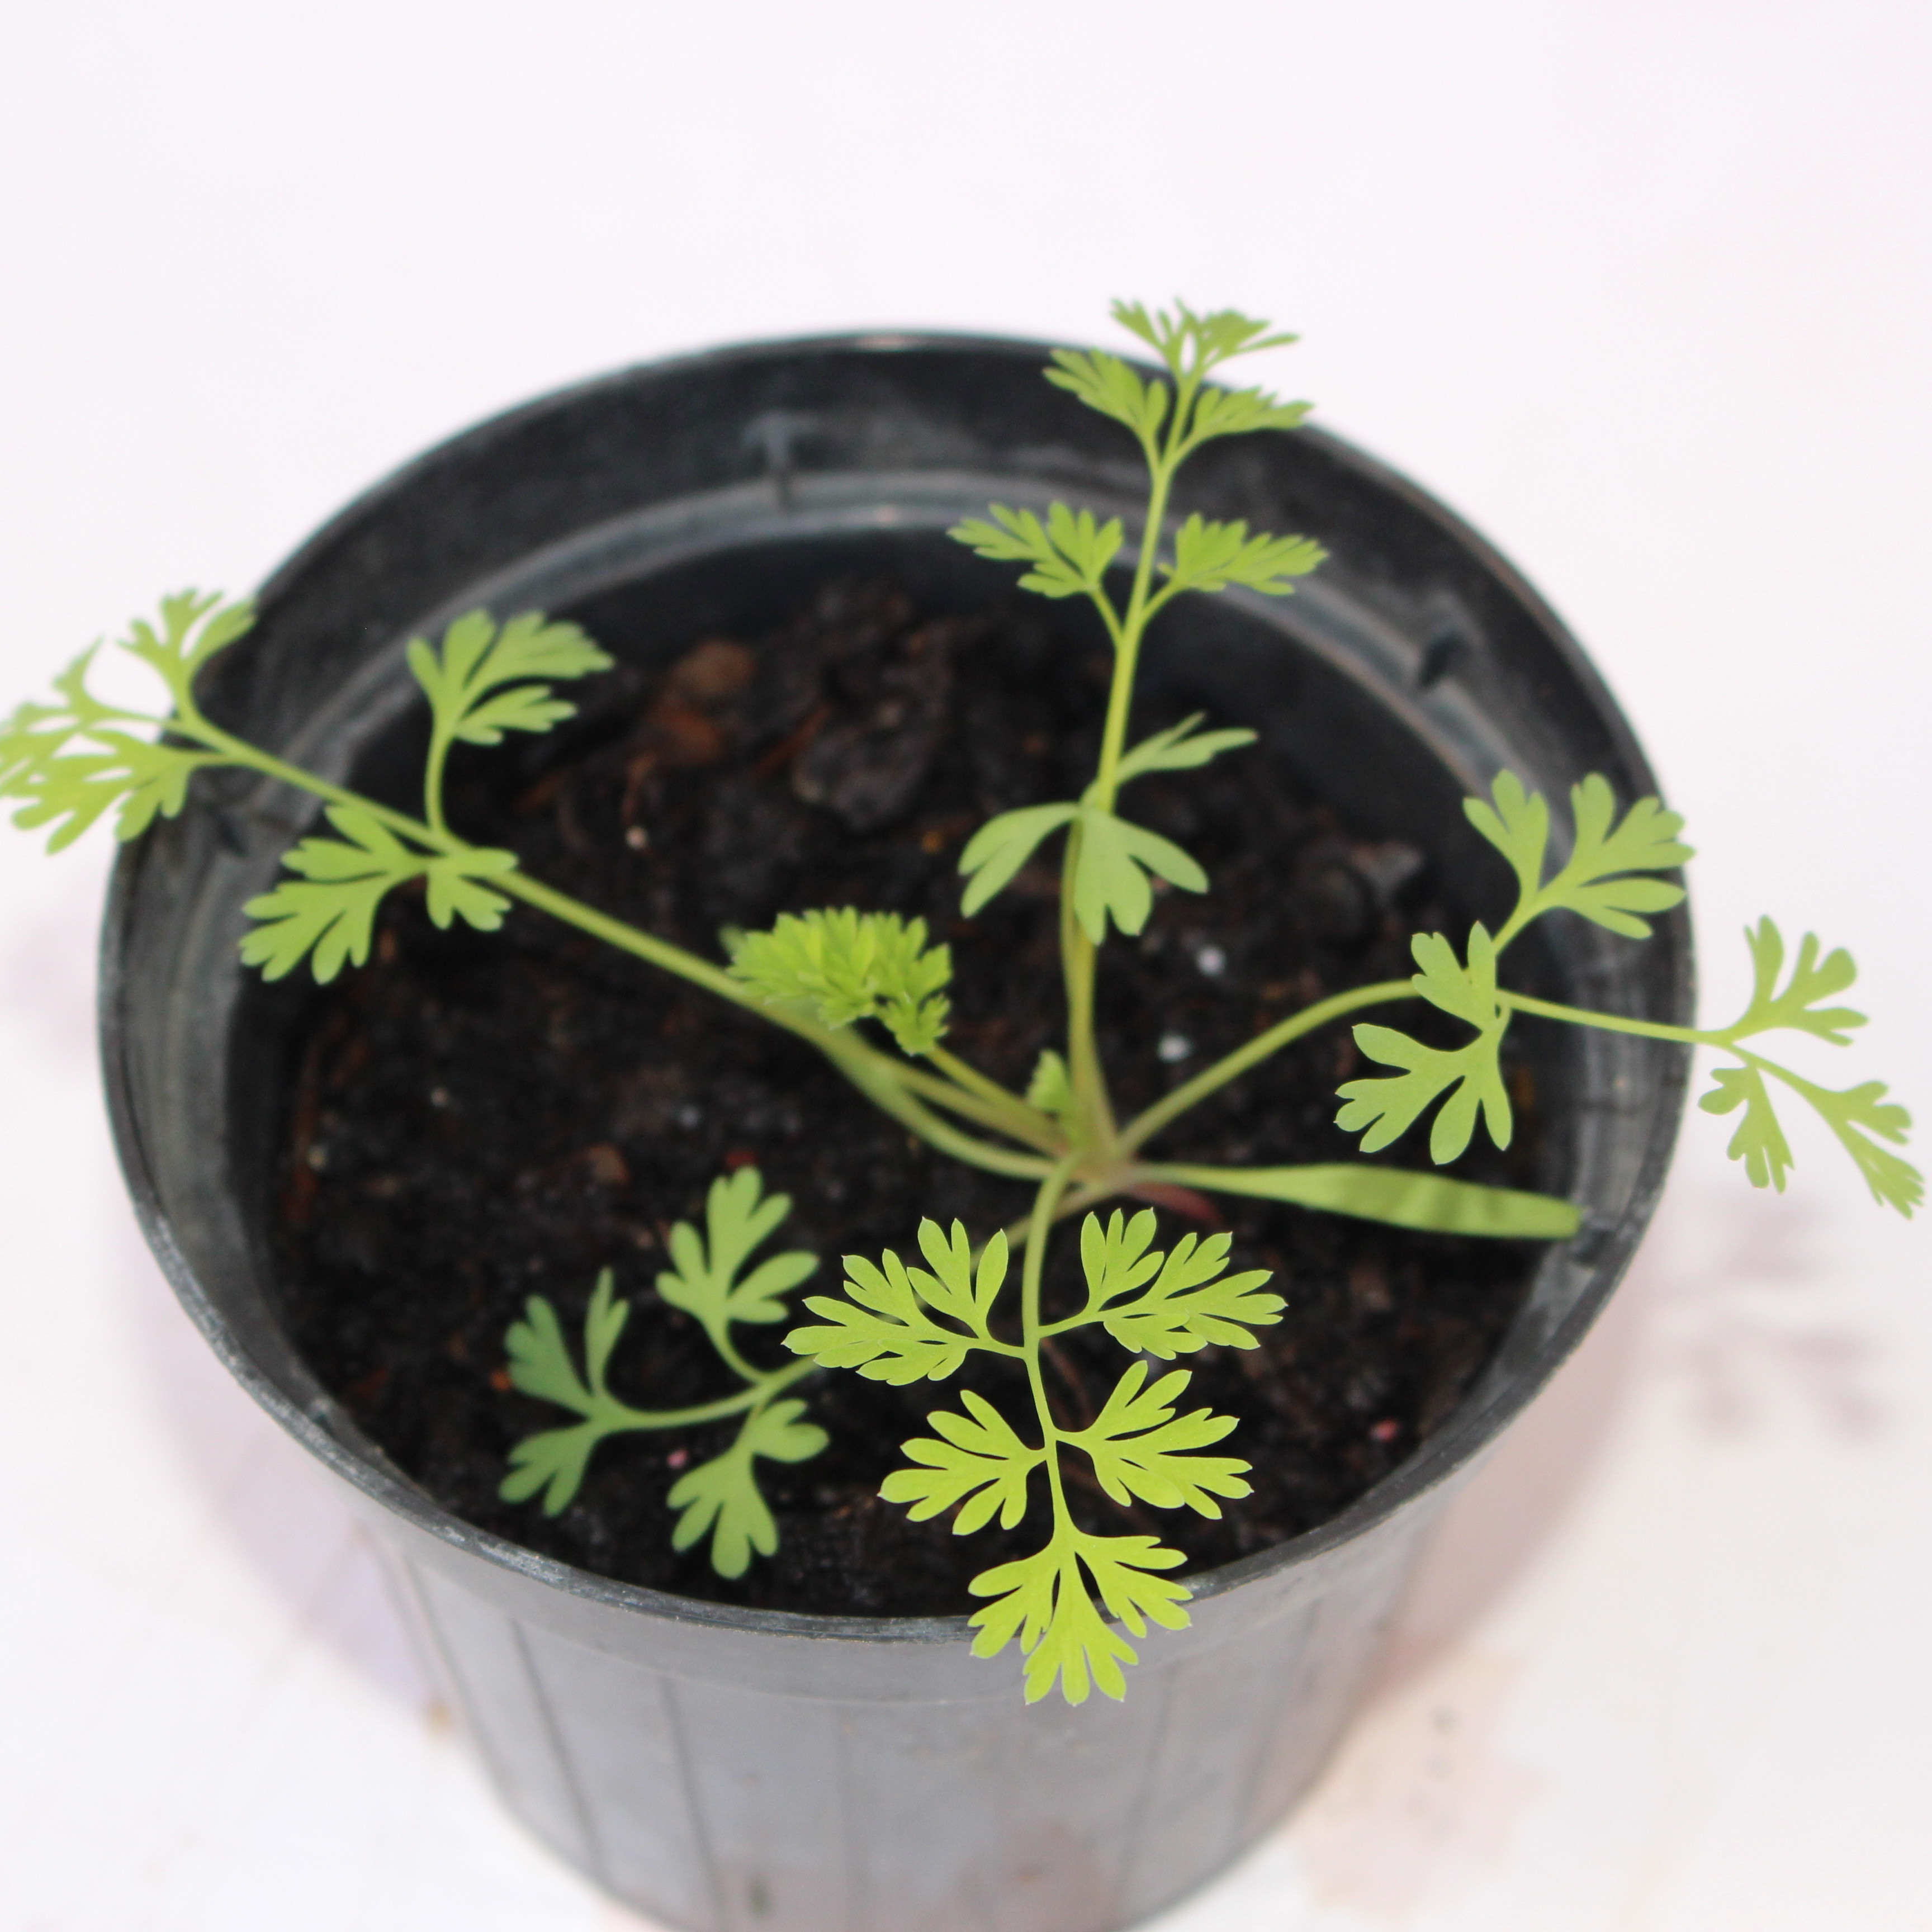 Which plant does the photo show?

Fumaria officinalis
